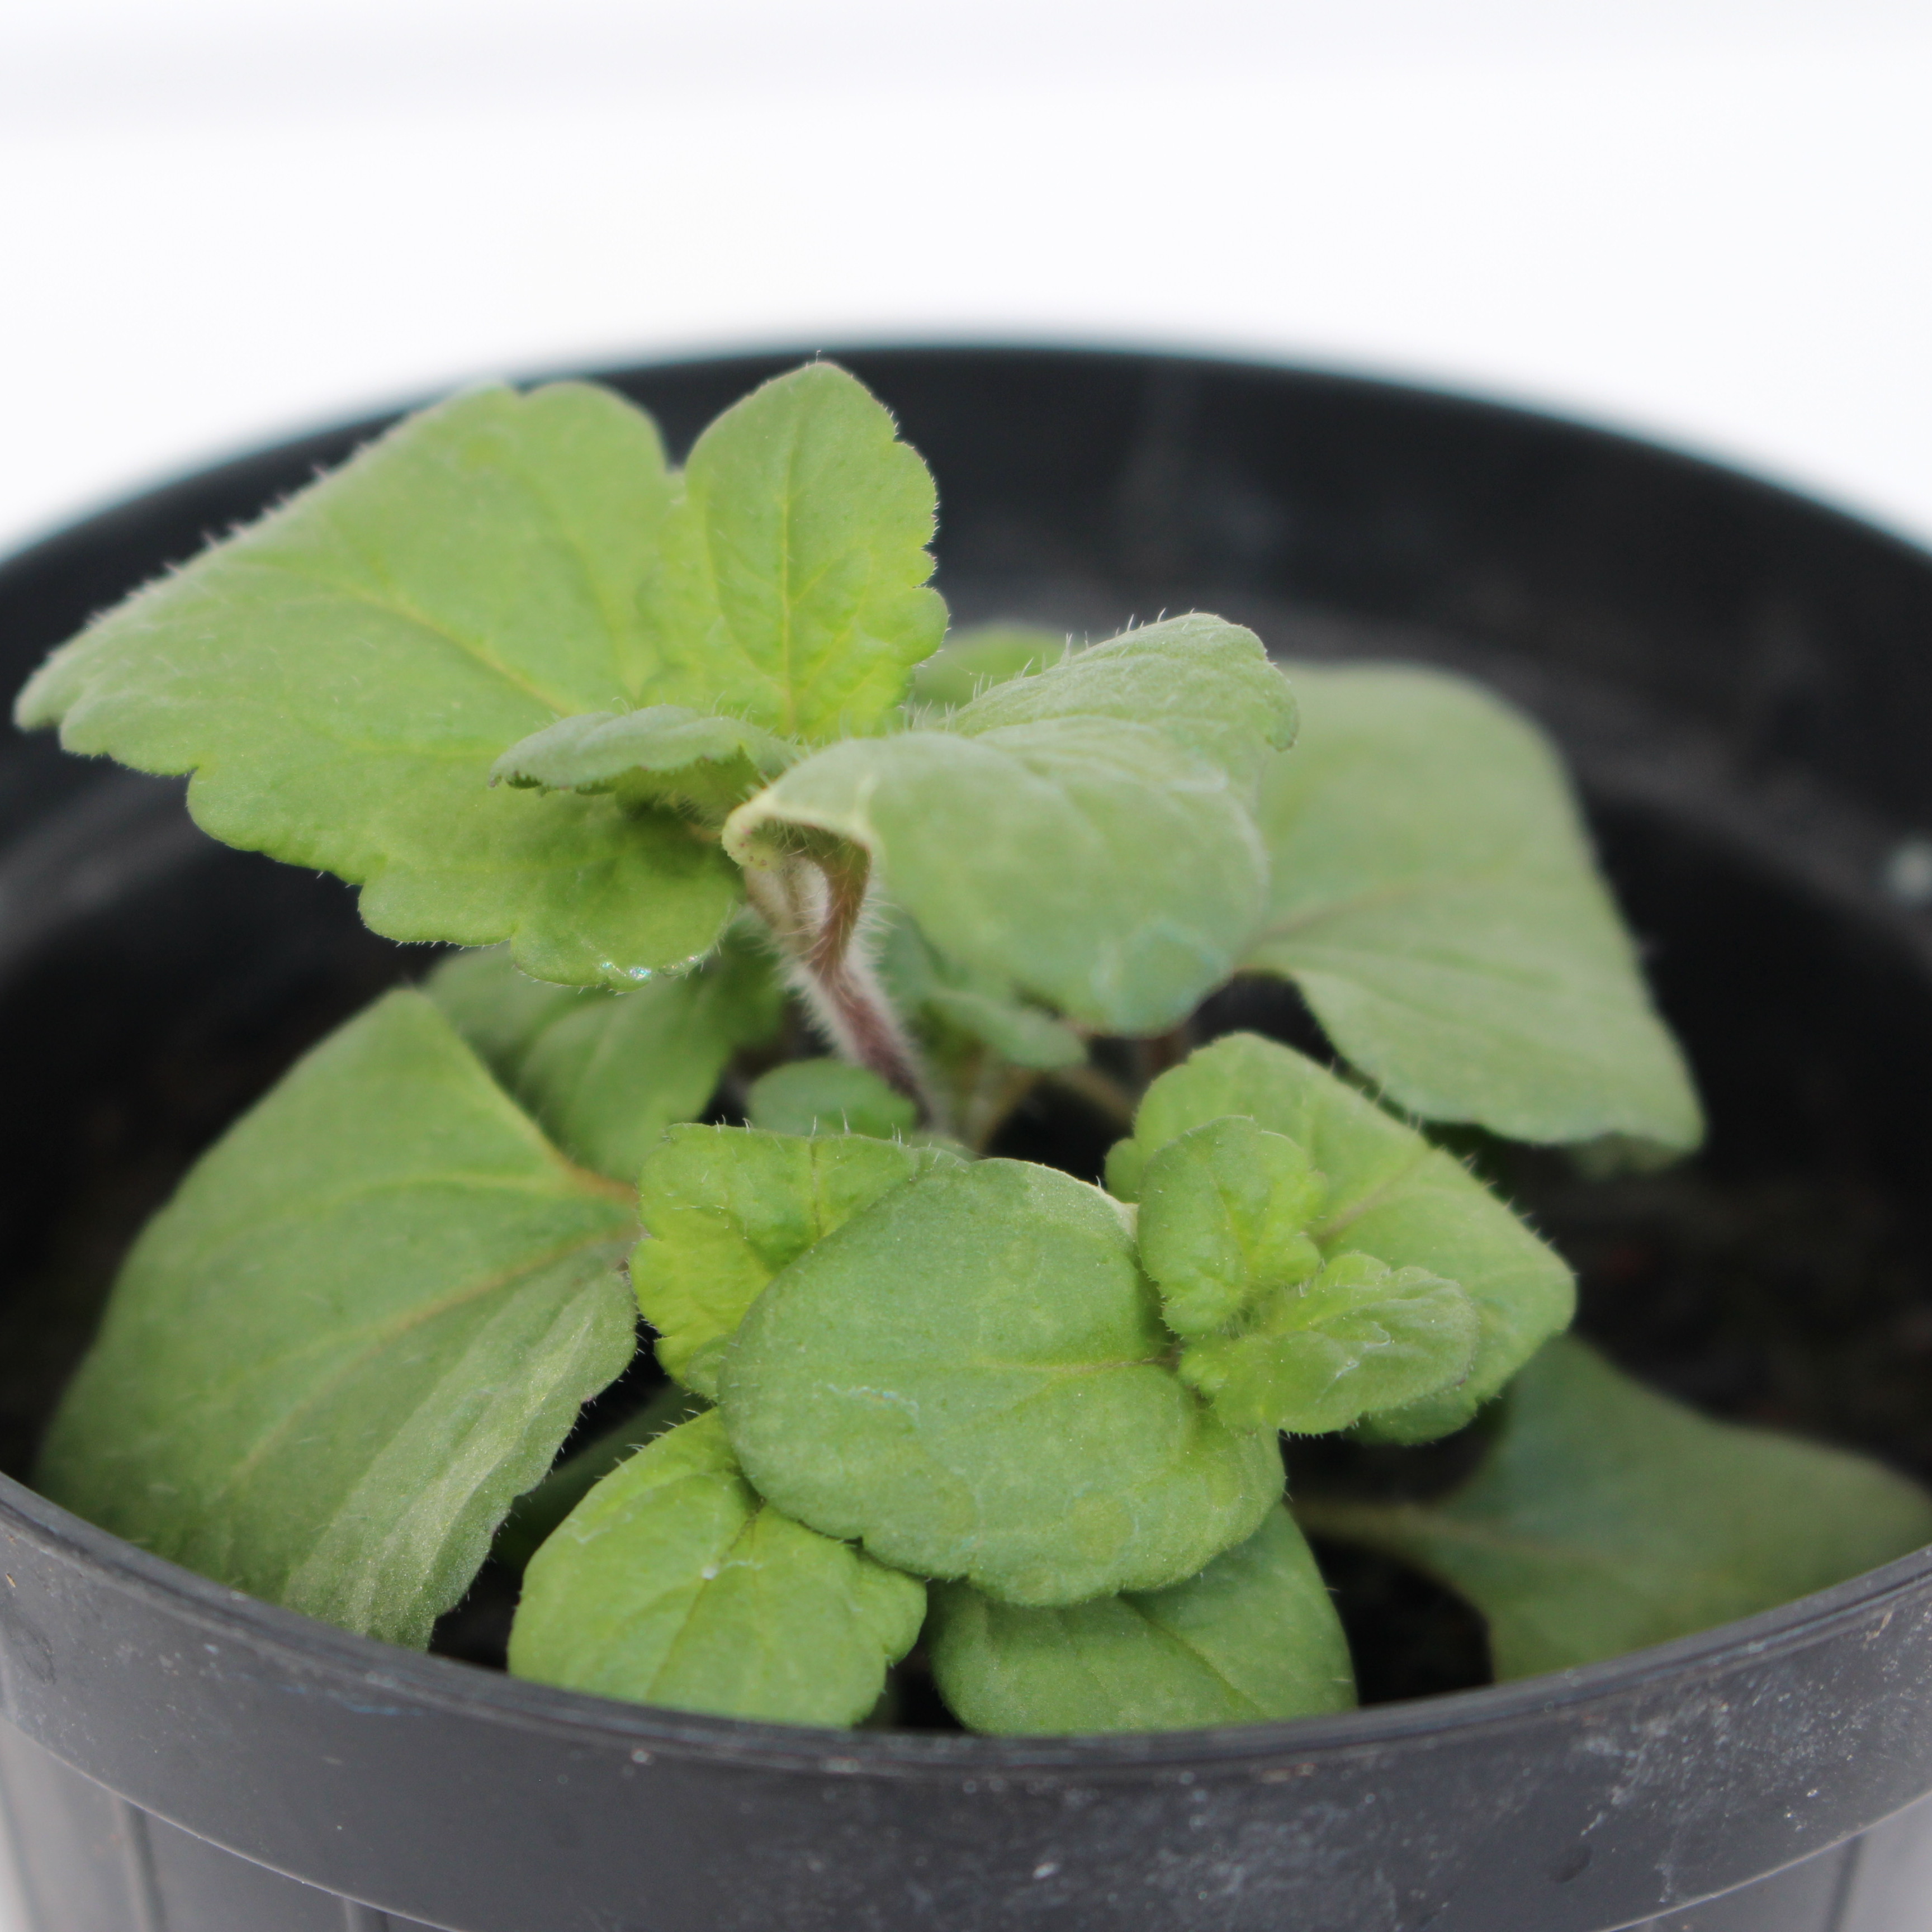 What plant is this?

Veronica persica
